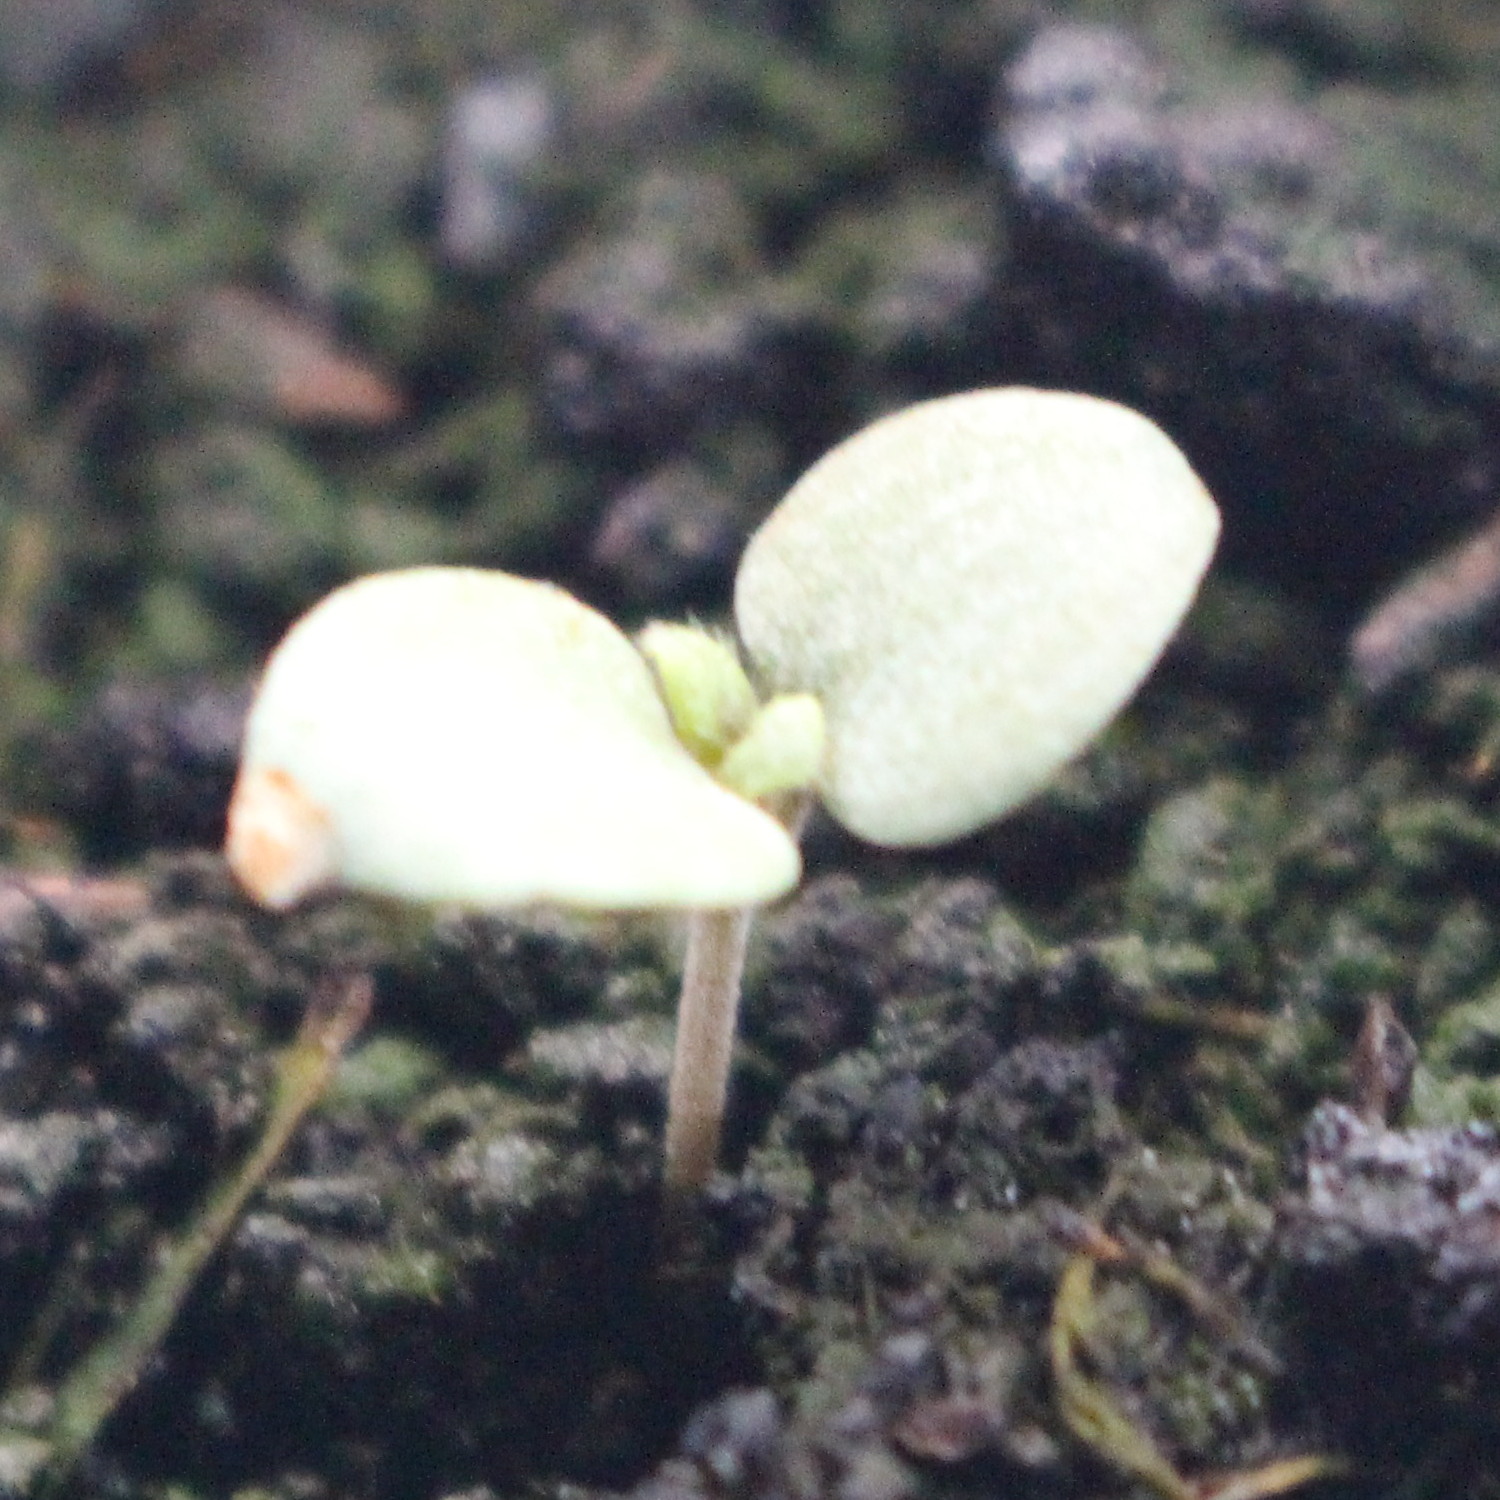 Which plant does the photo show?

Veronica persica
